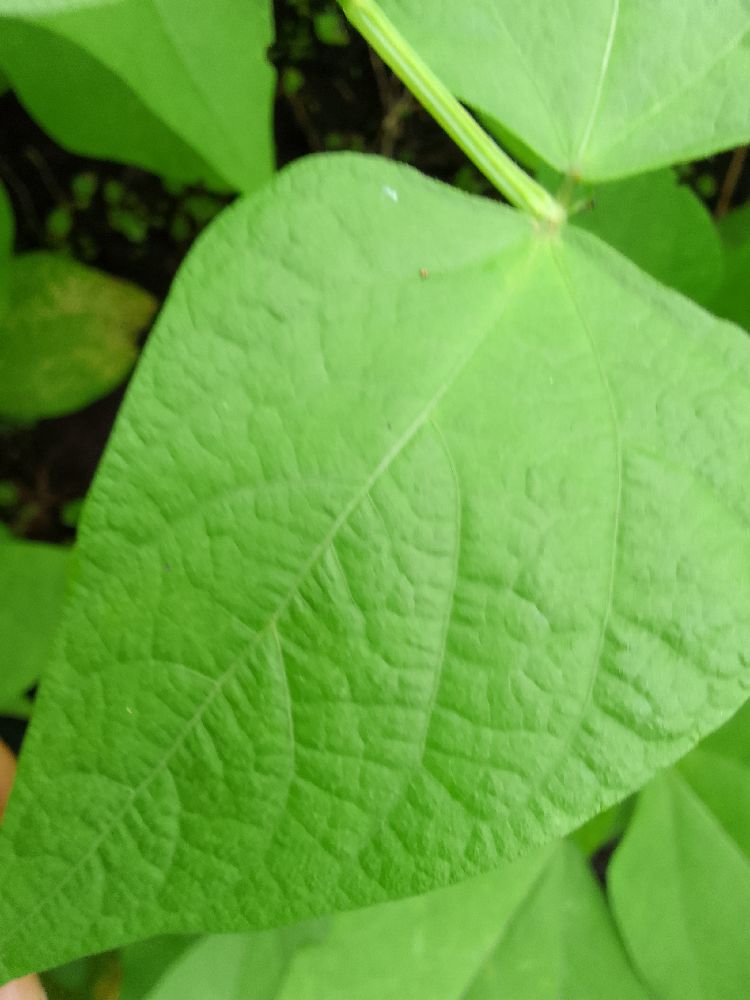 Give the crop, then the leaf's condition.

common bean, healthy
